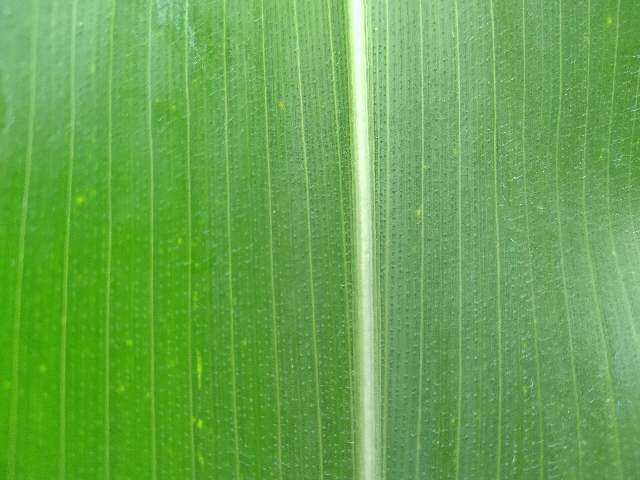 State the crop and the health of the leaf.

maize, healthy
